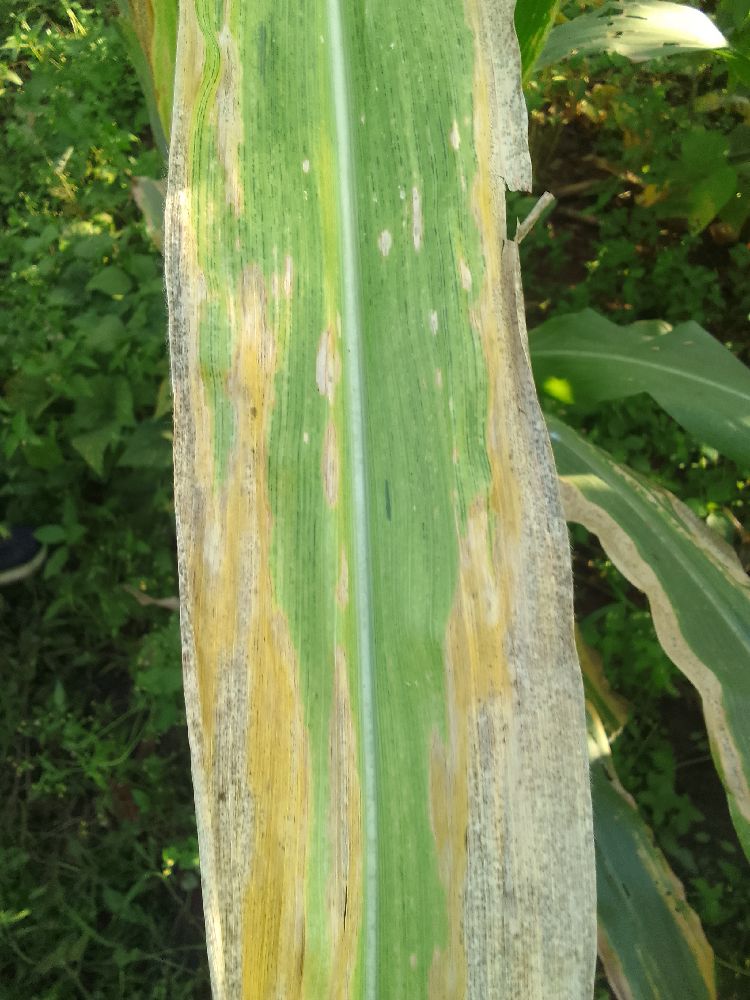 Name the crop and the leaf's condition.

maize, maize lethal necrosis
